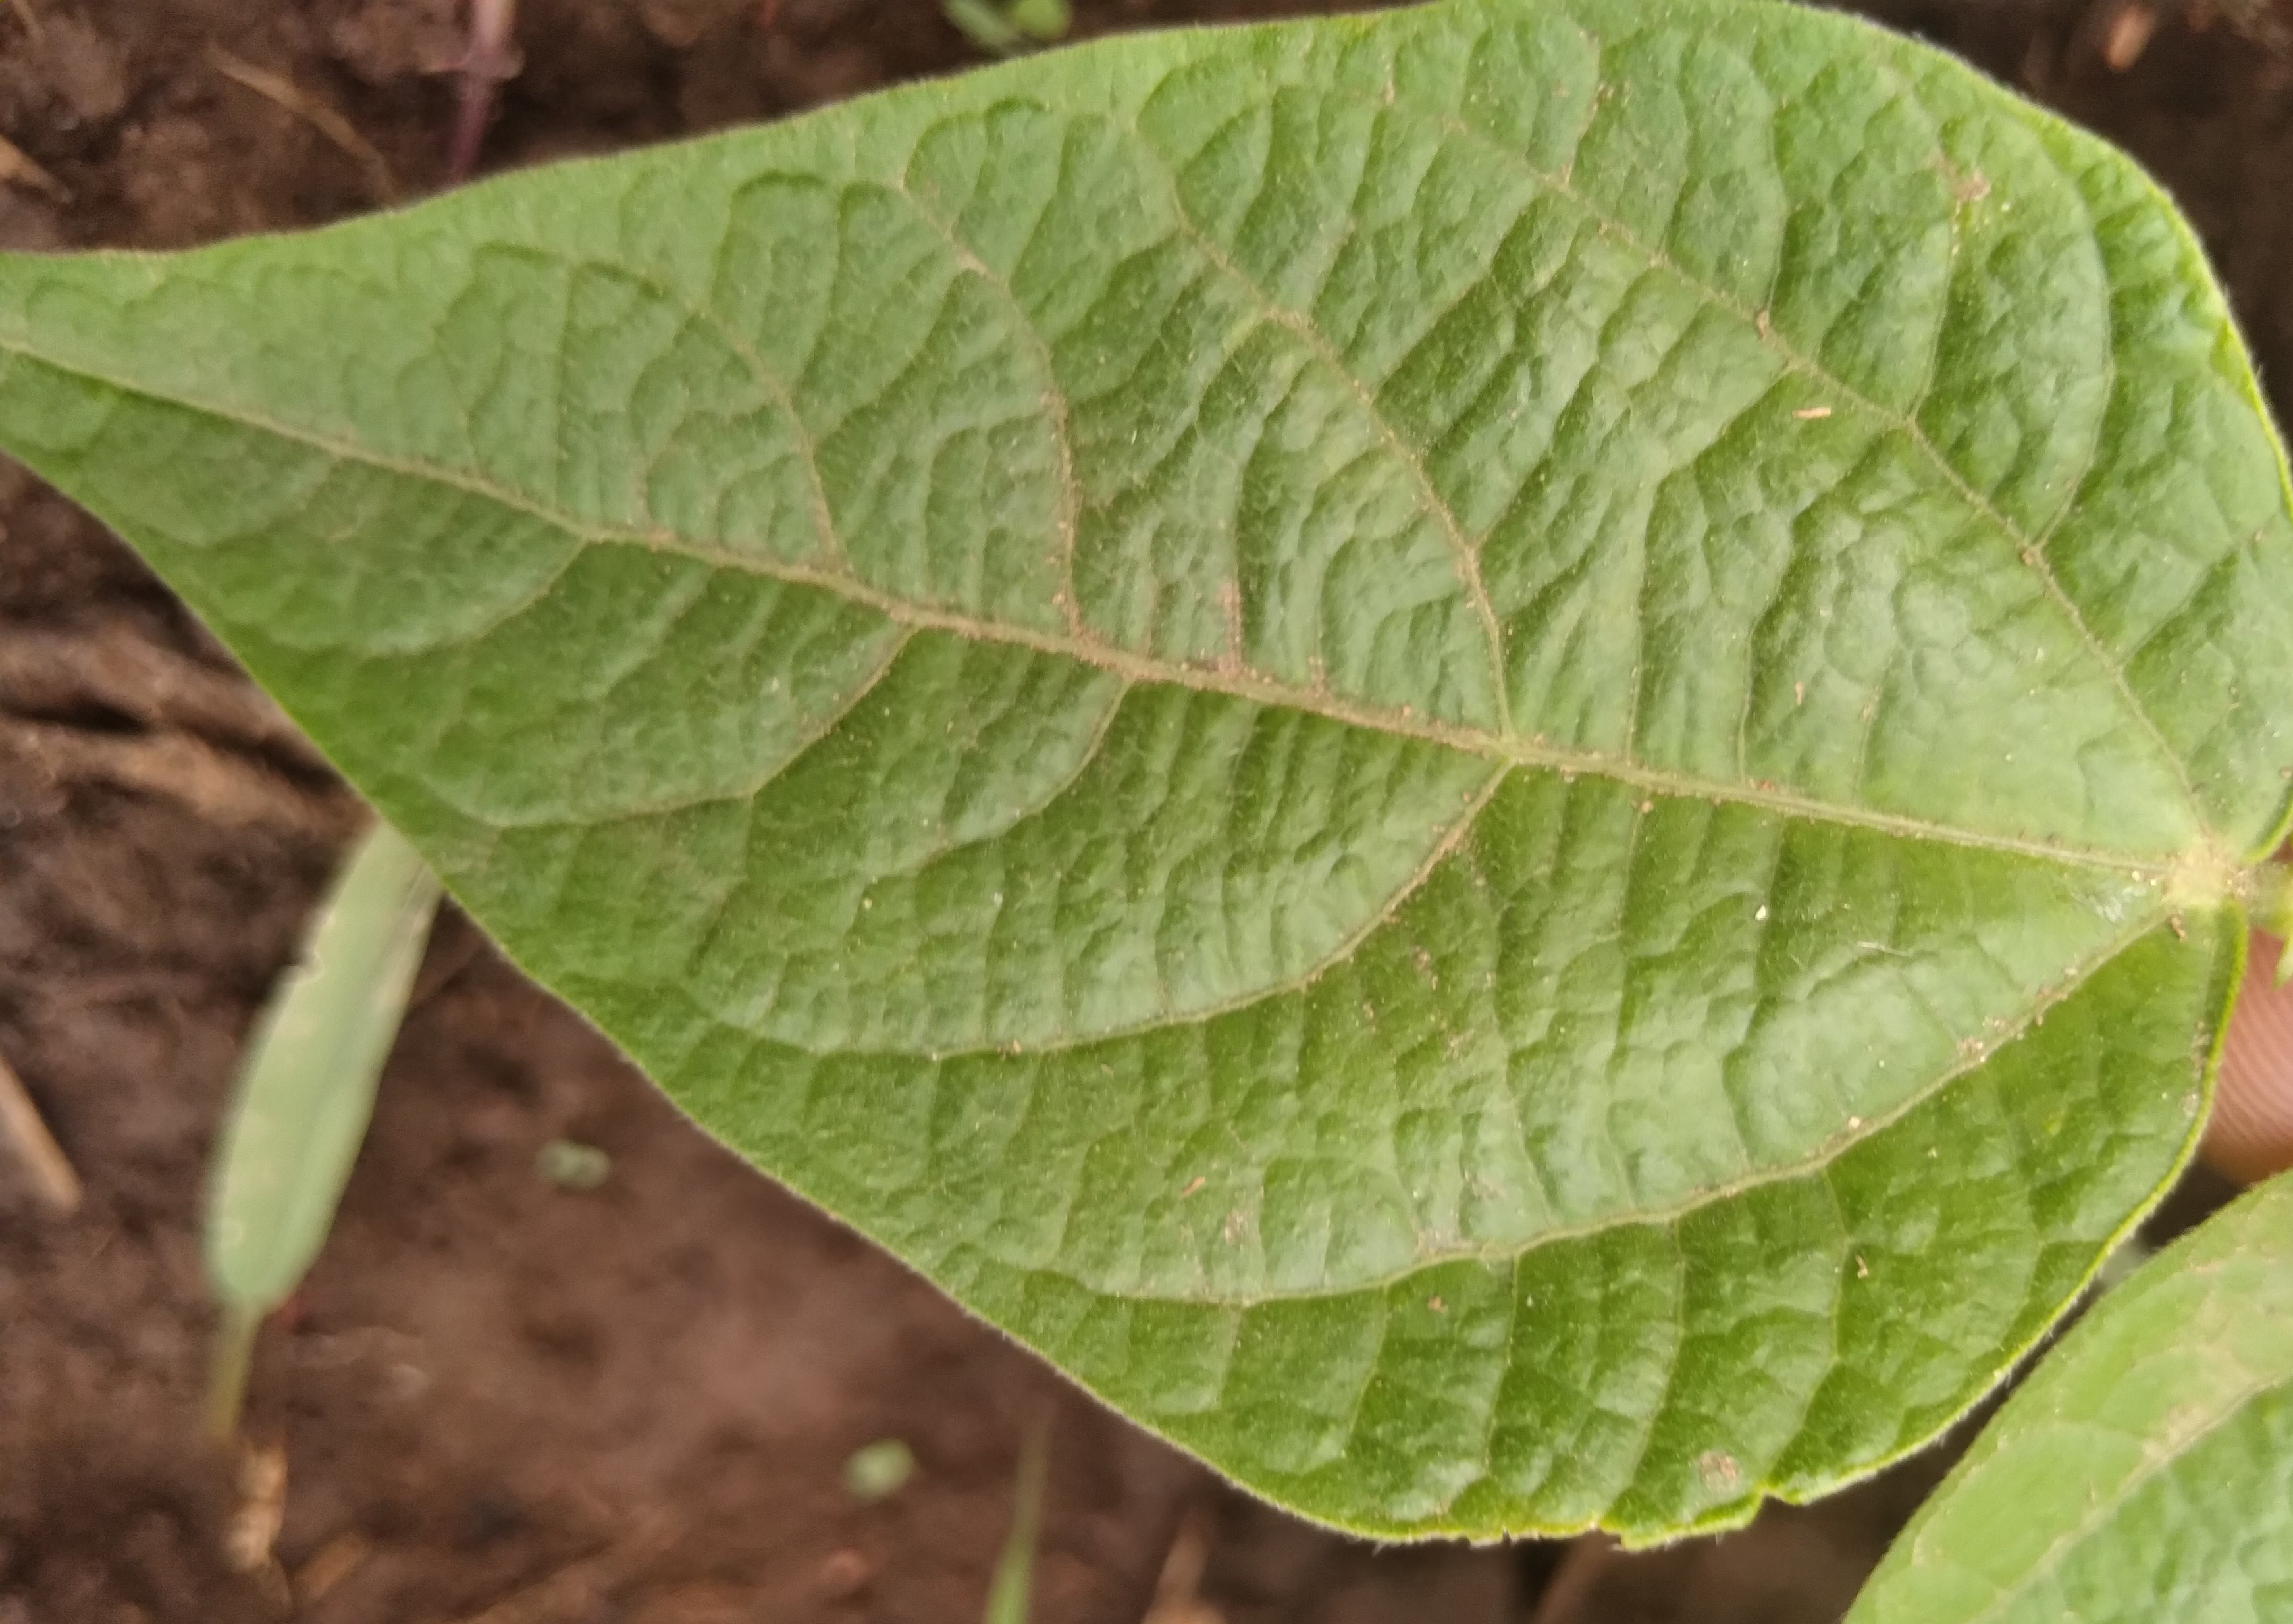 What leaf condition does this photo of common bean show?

healthy
